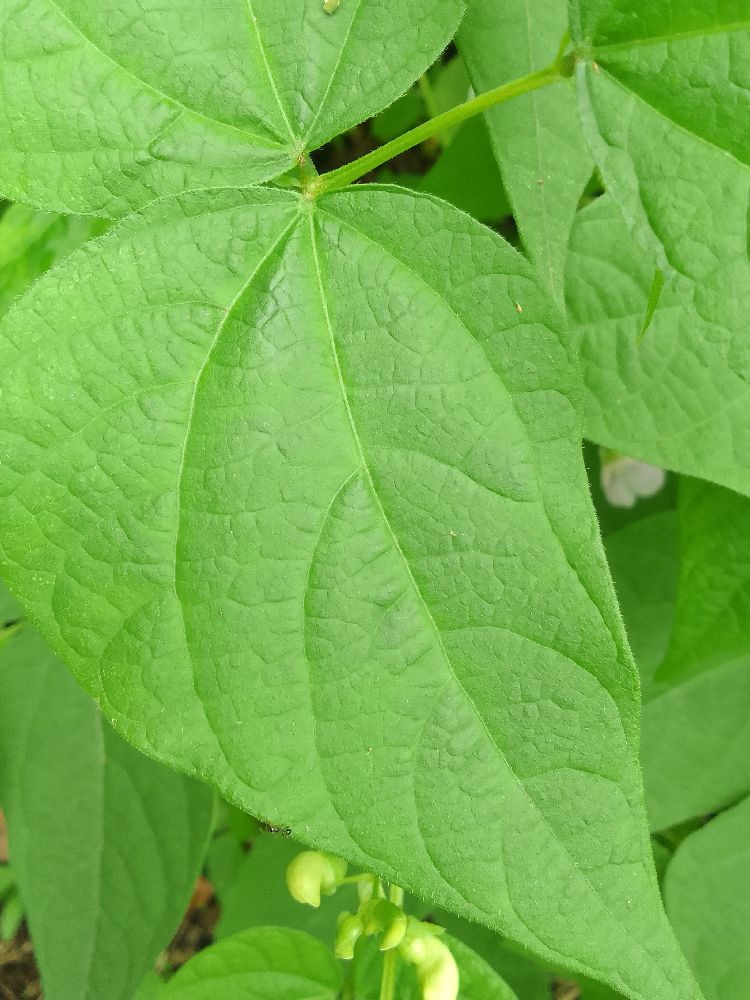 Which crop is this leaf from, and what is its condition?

common bean, healthy
